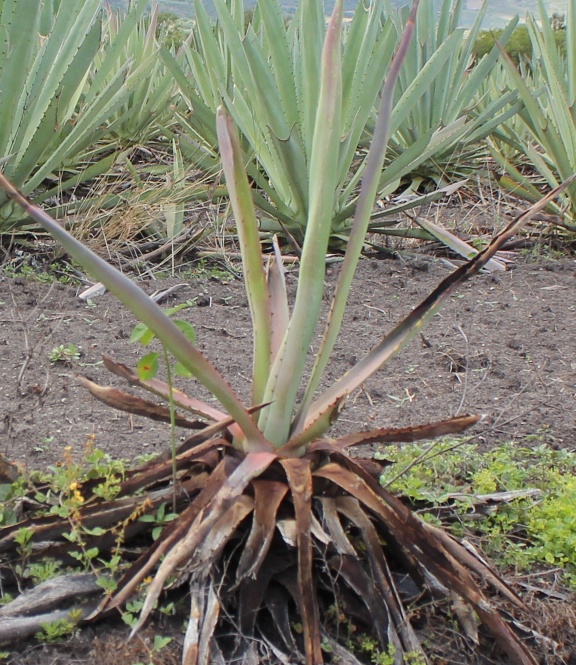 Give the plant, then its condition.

agave, sick
